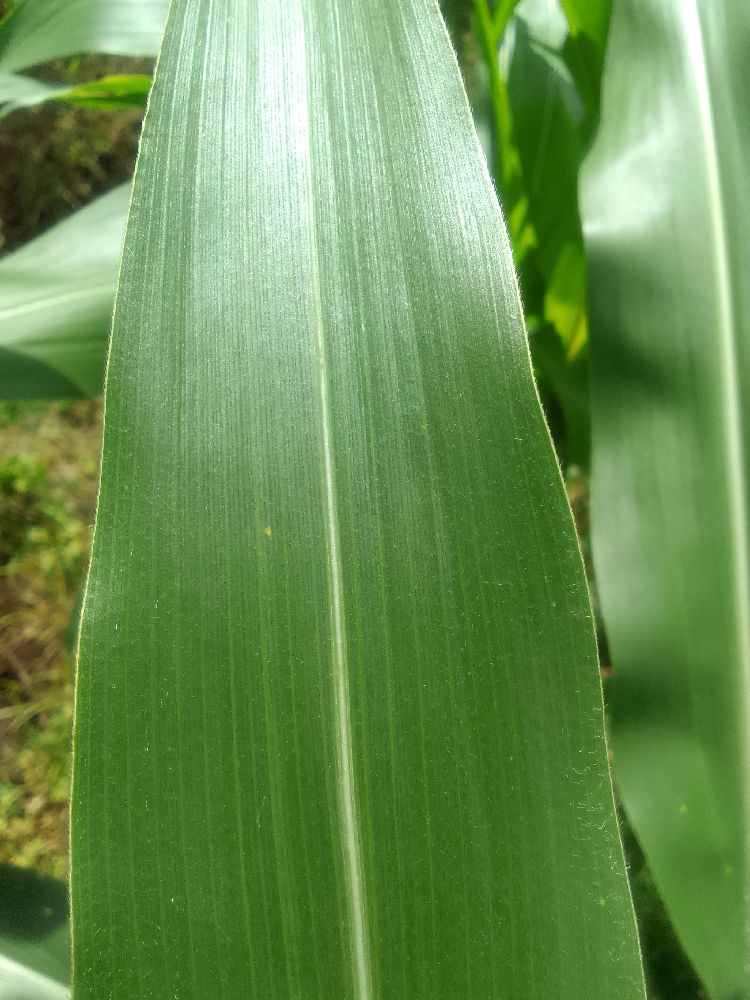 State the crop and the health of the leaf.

maize, healthy
